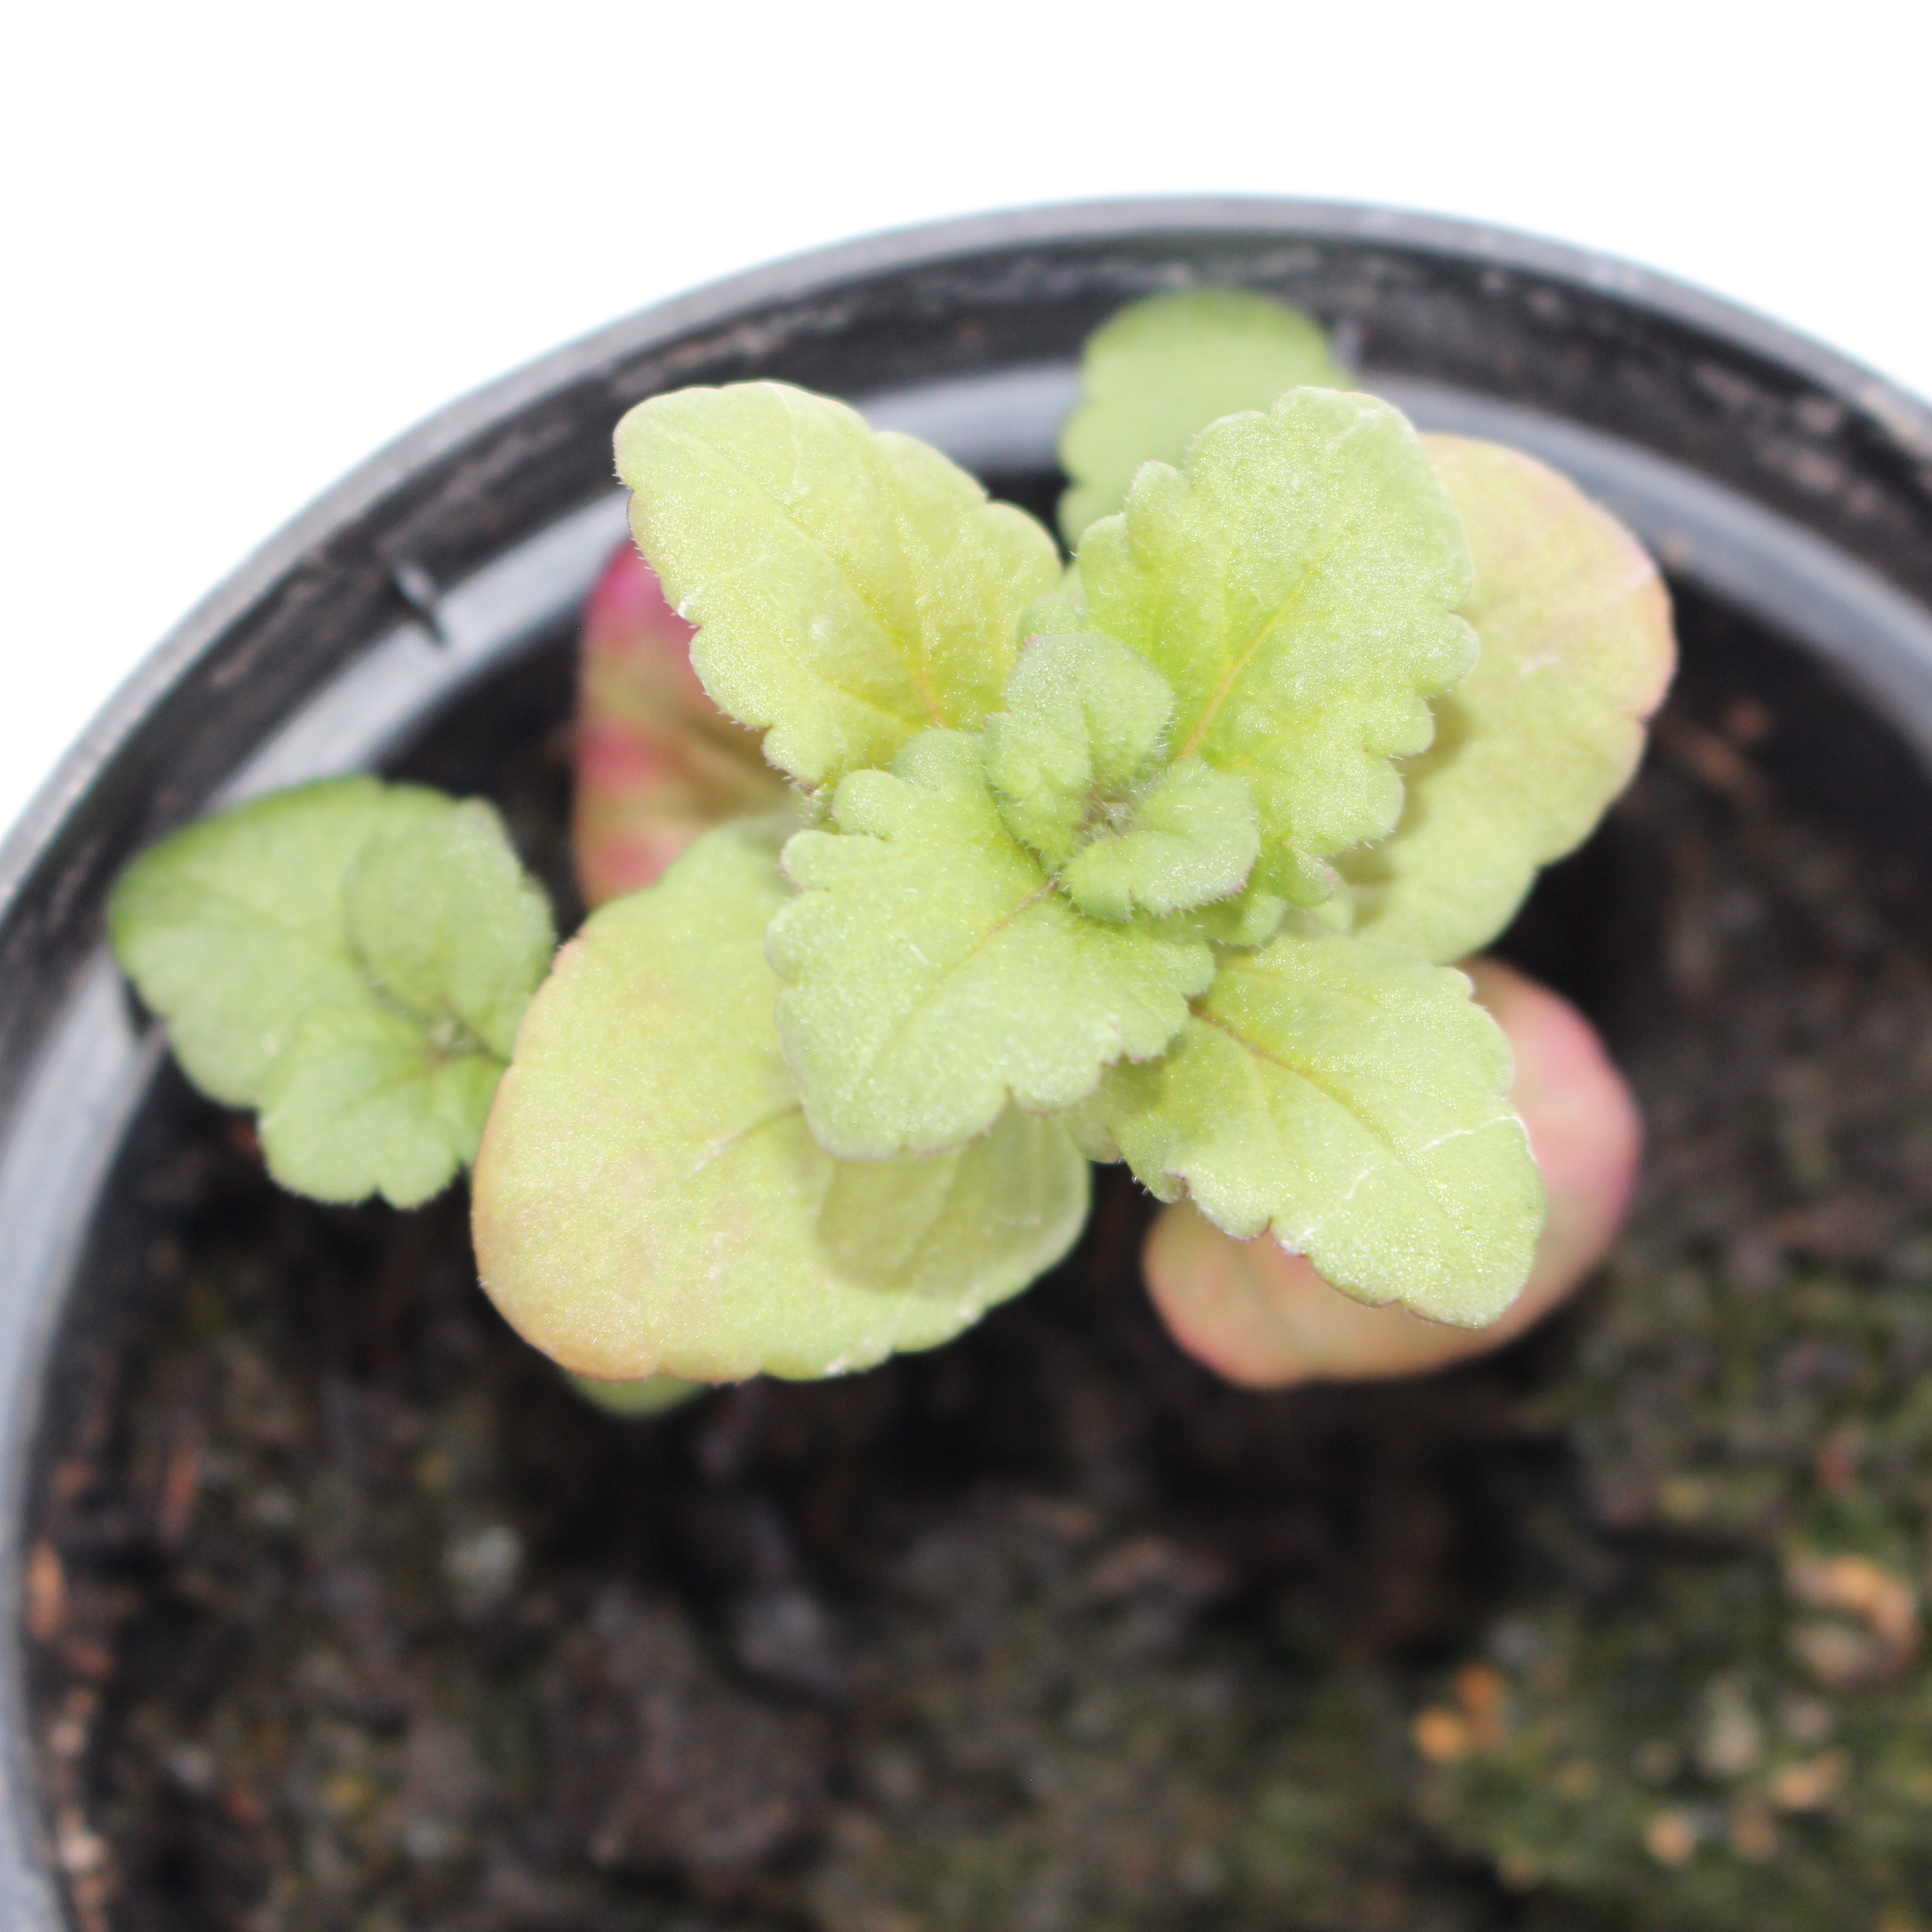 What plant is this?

Veronica persica
